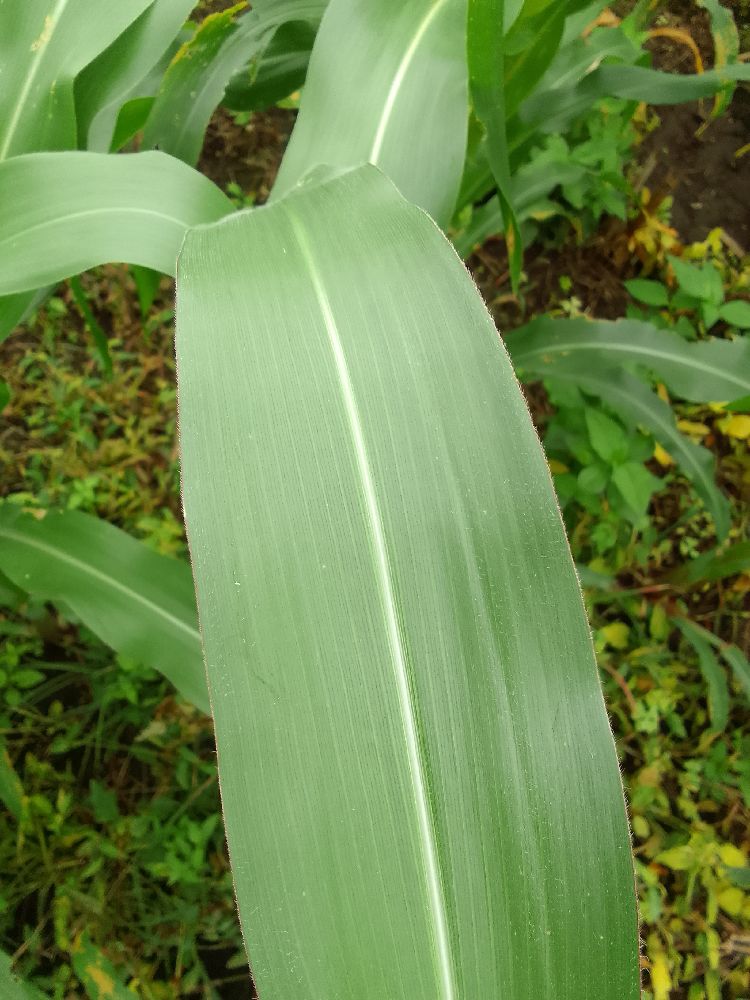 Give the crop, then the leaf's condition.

maize, healthy
